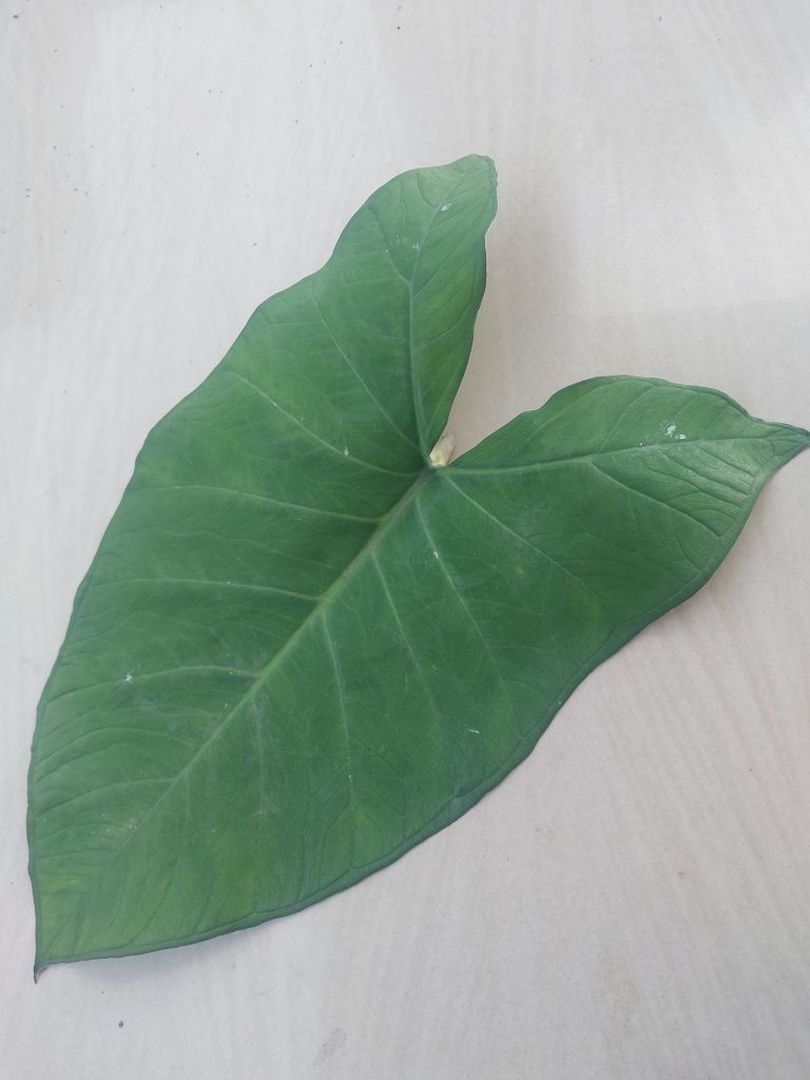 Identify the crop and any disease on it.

taro, healthy
